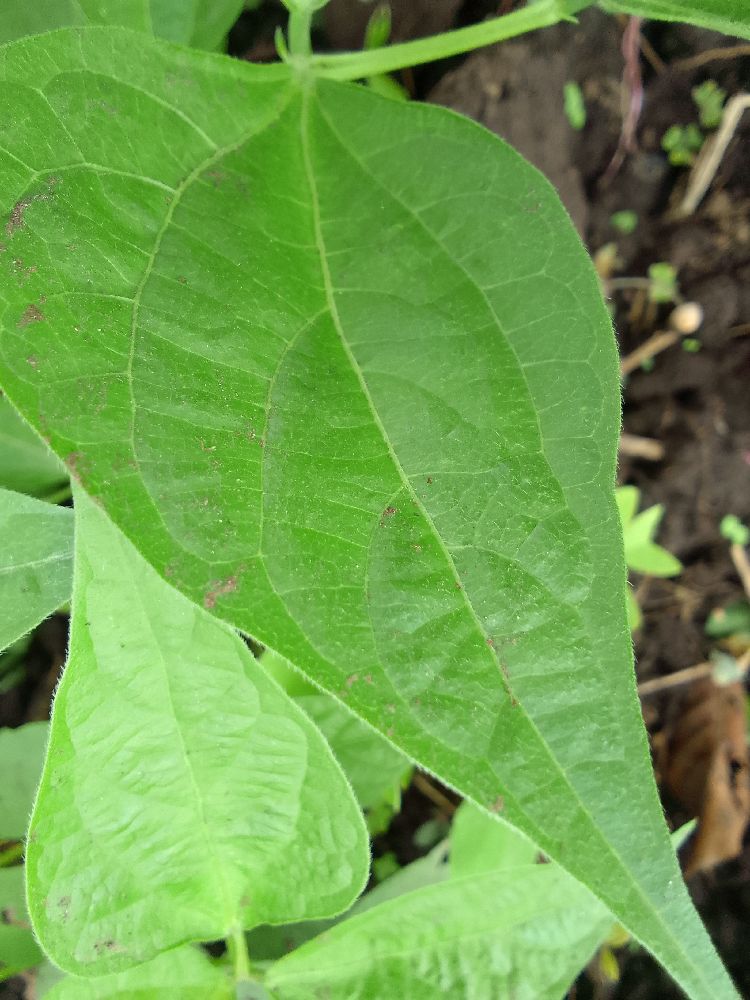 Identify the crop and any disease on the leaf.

common bean, healthy
